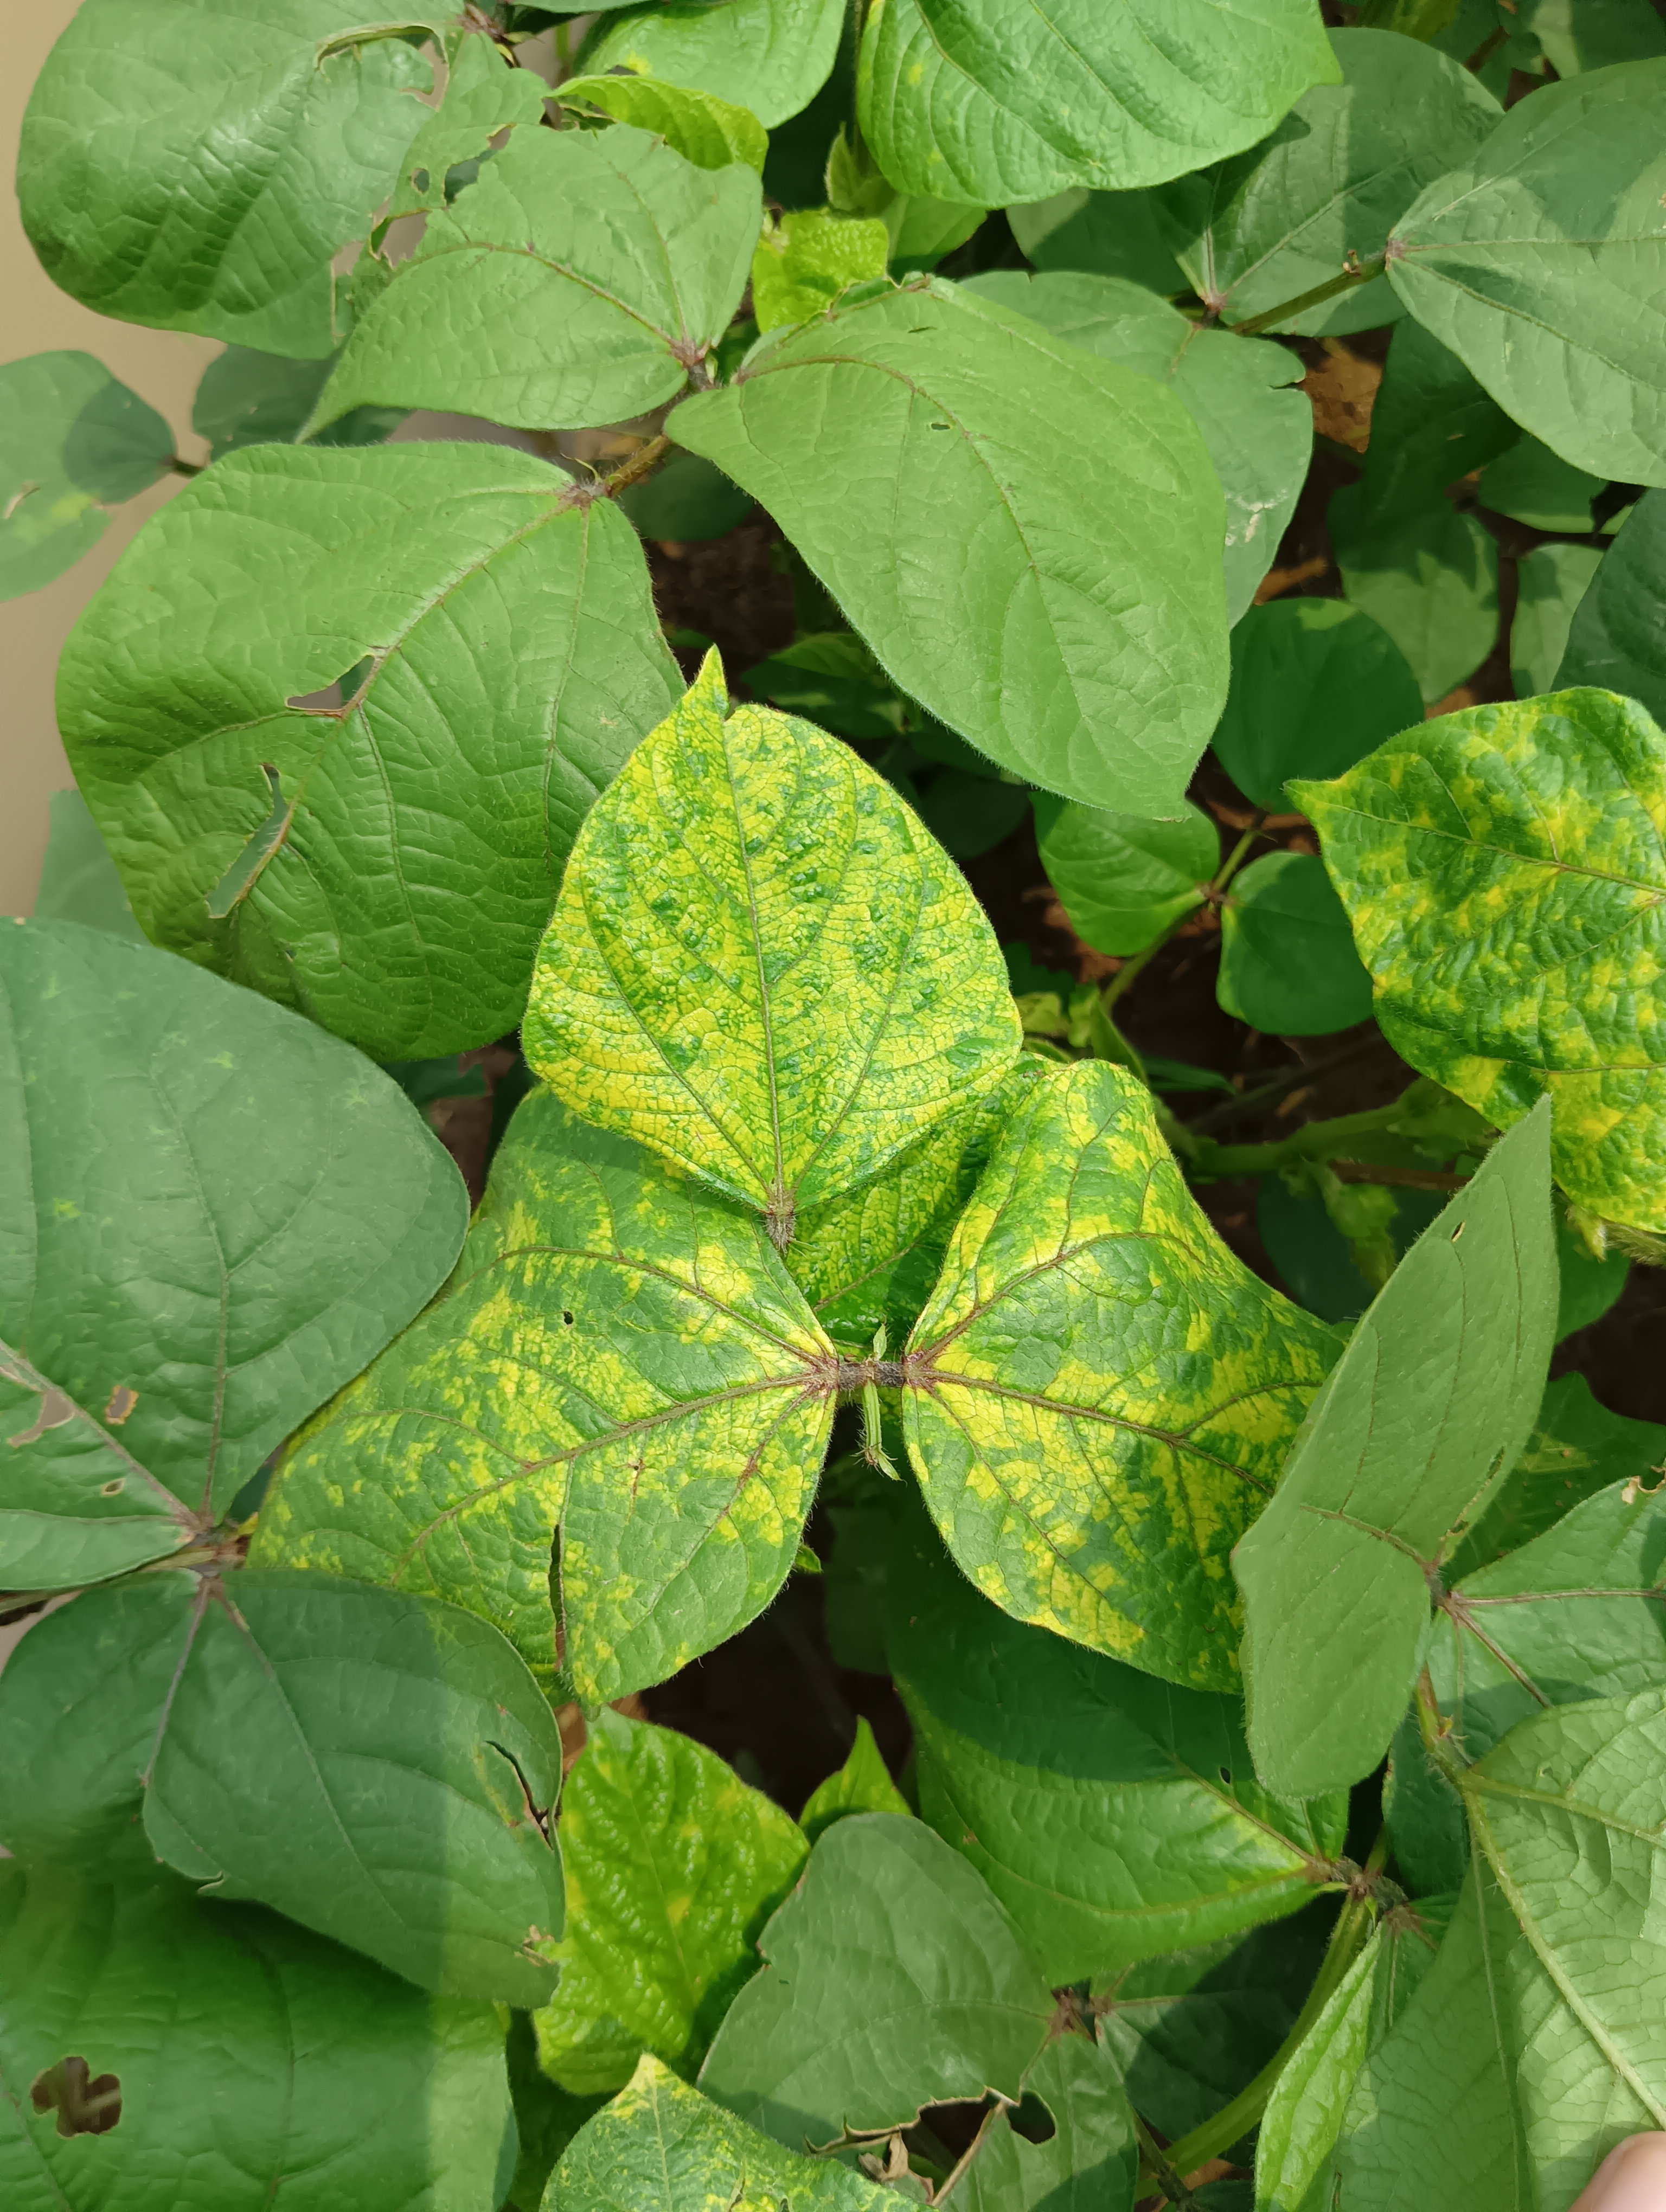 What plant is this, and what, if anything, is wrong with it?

mungbean, yellow mosaic
